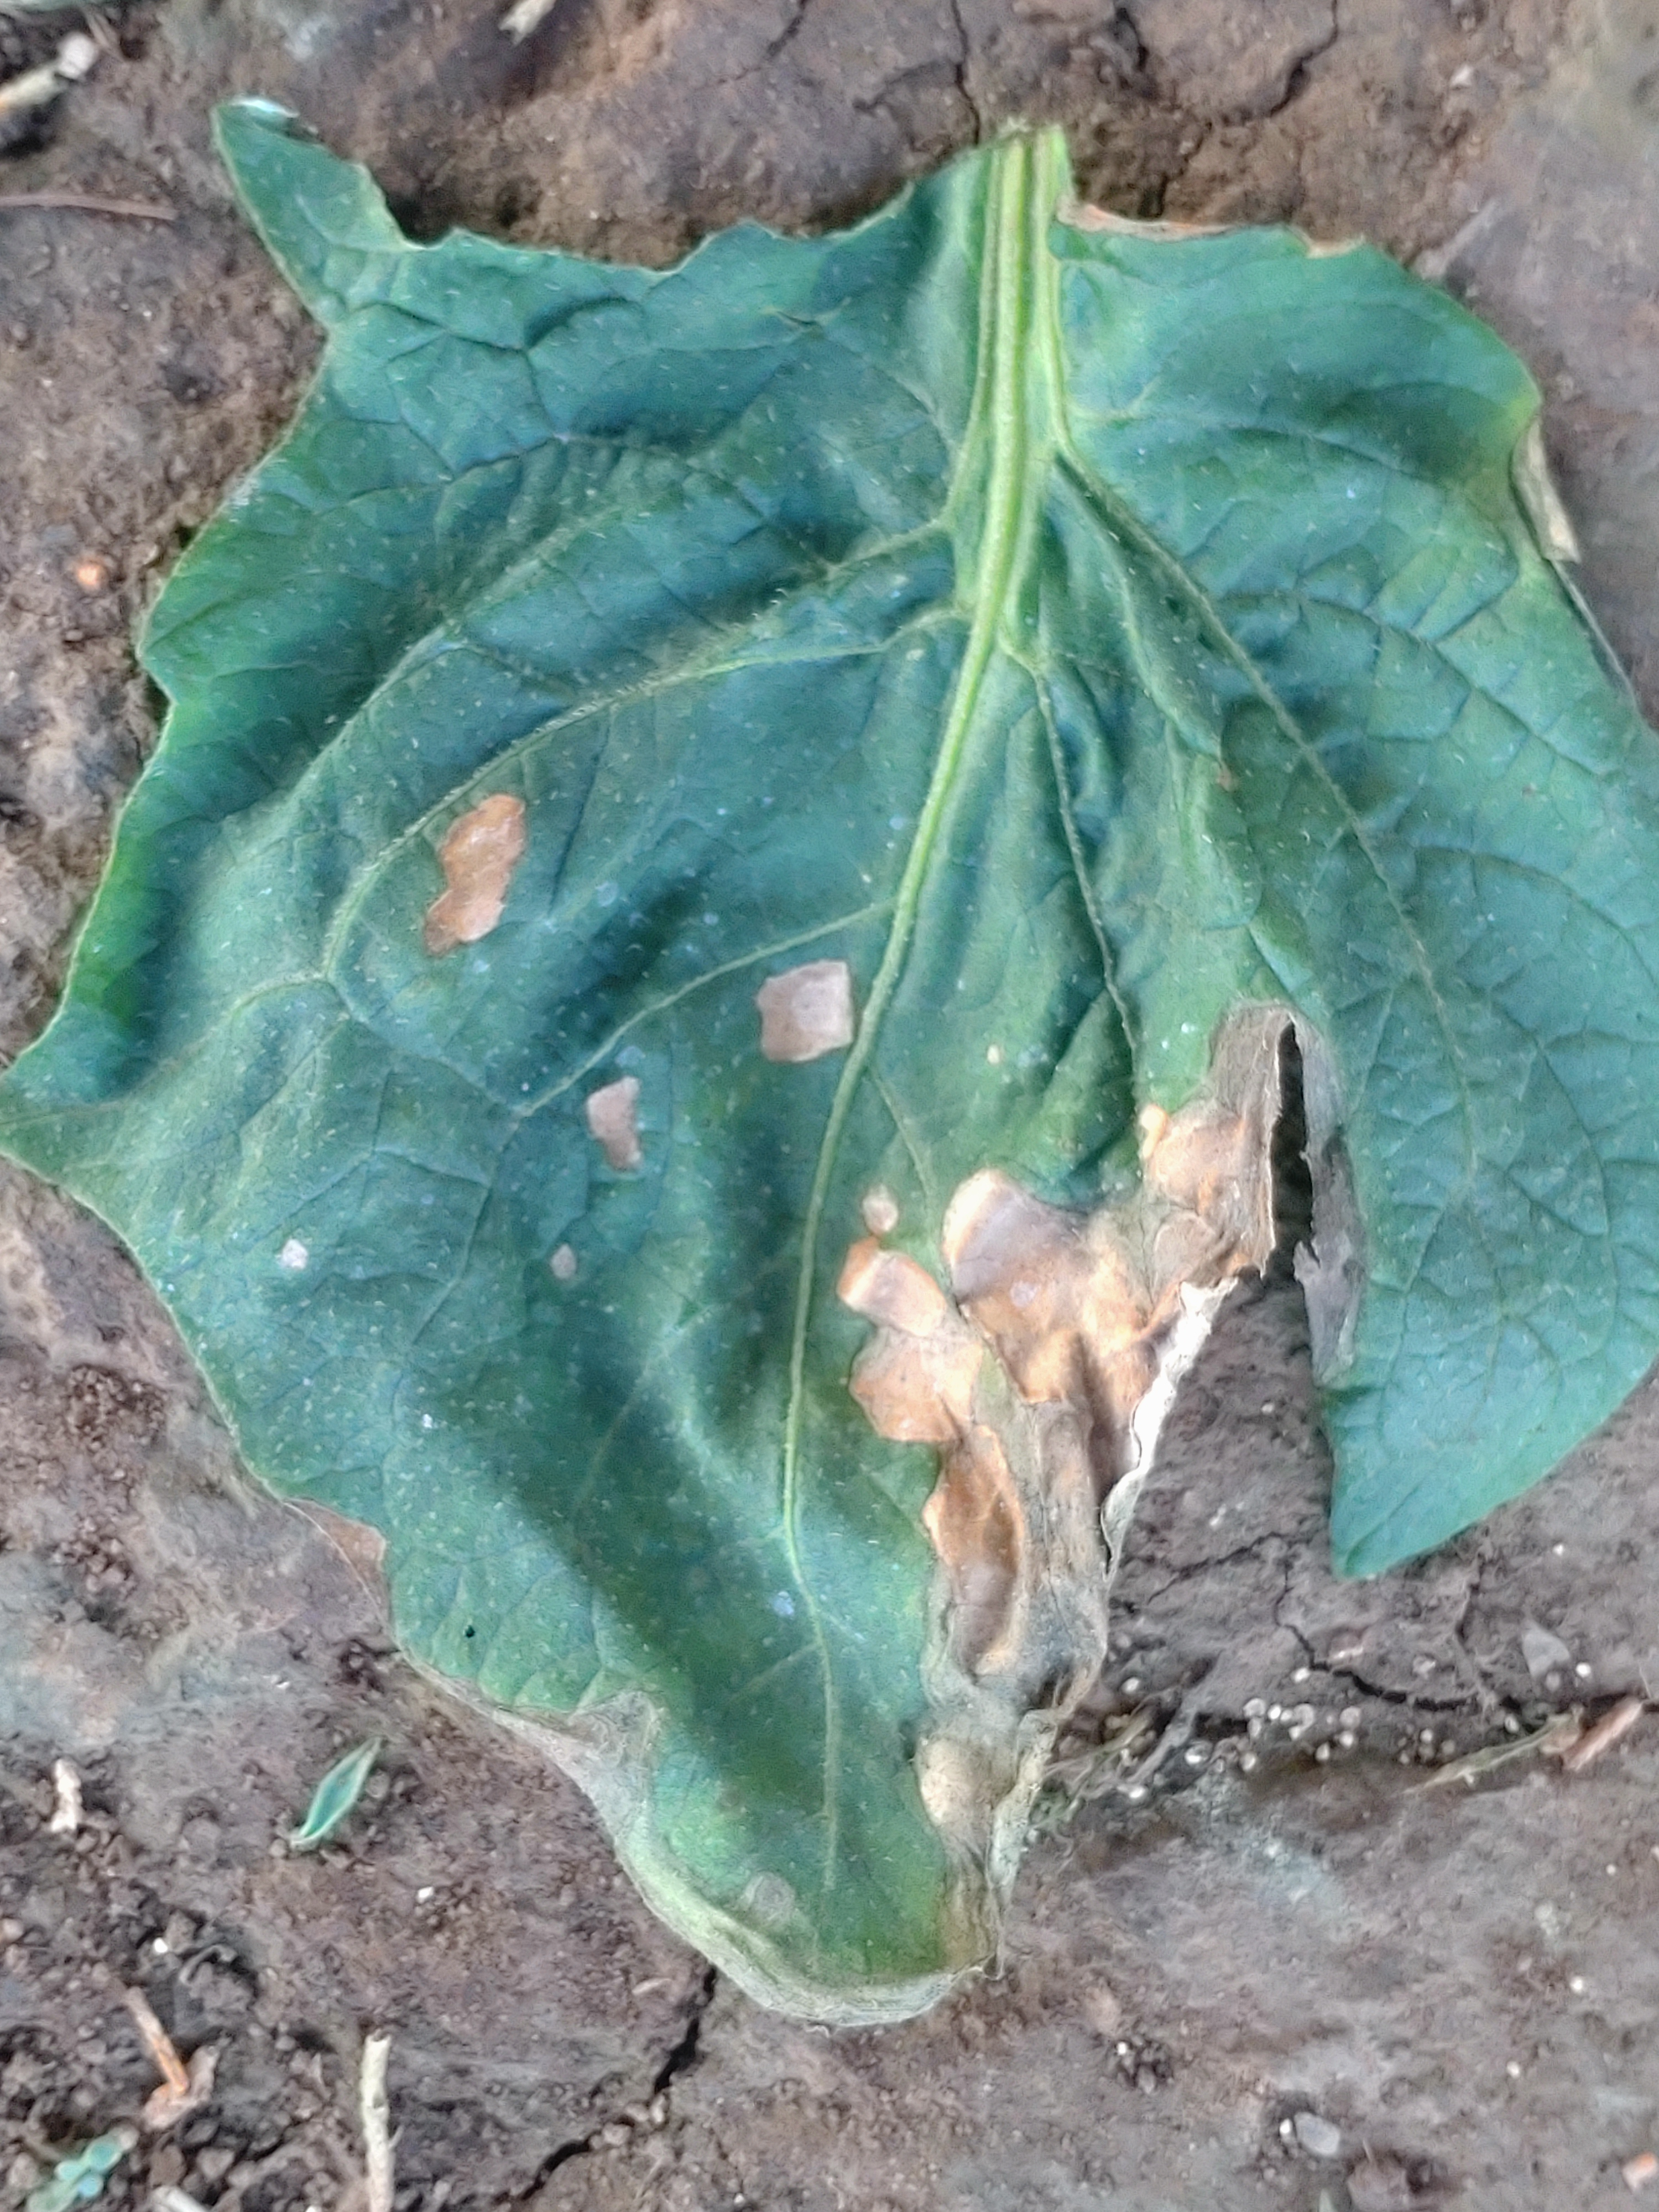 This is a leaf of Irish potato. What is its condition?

early blight
